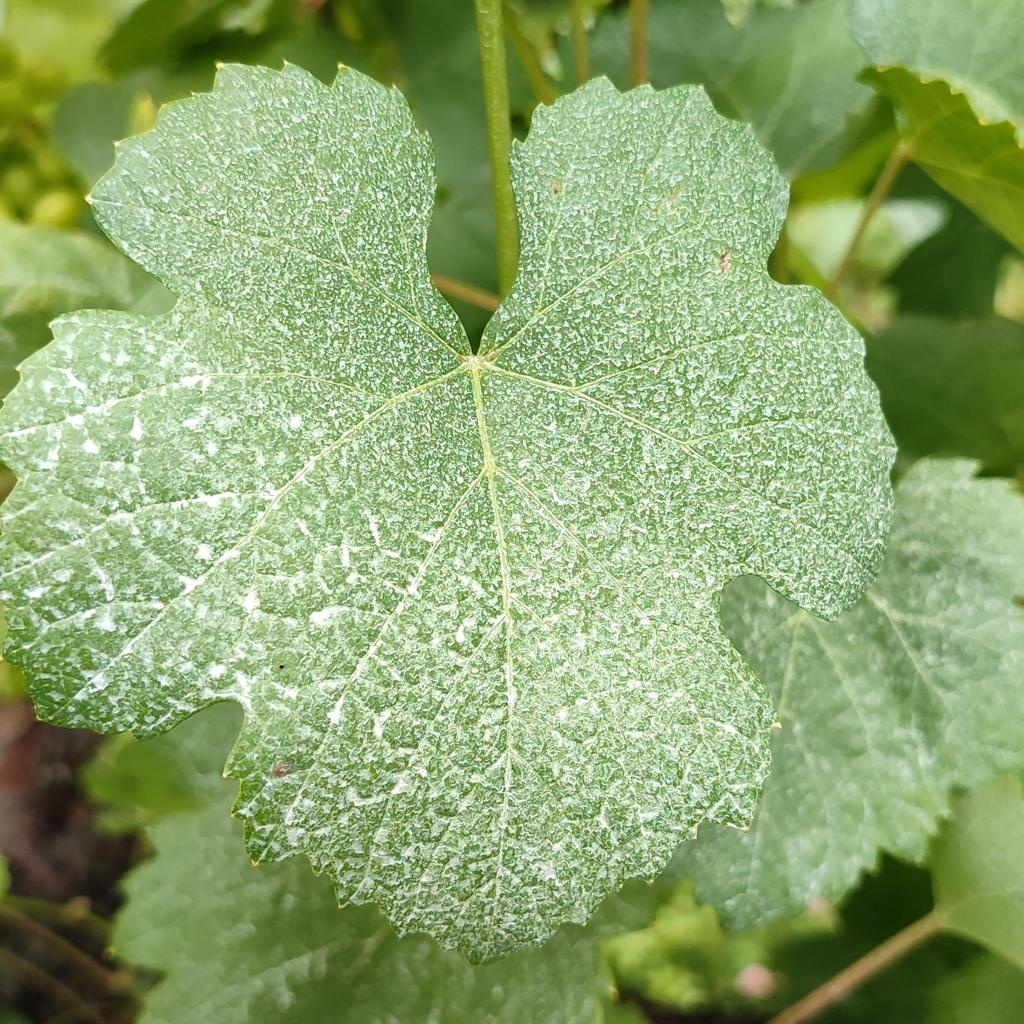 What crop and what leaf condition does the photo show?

grapevine, healthy
